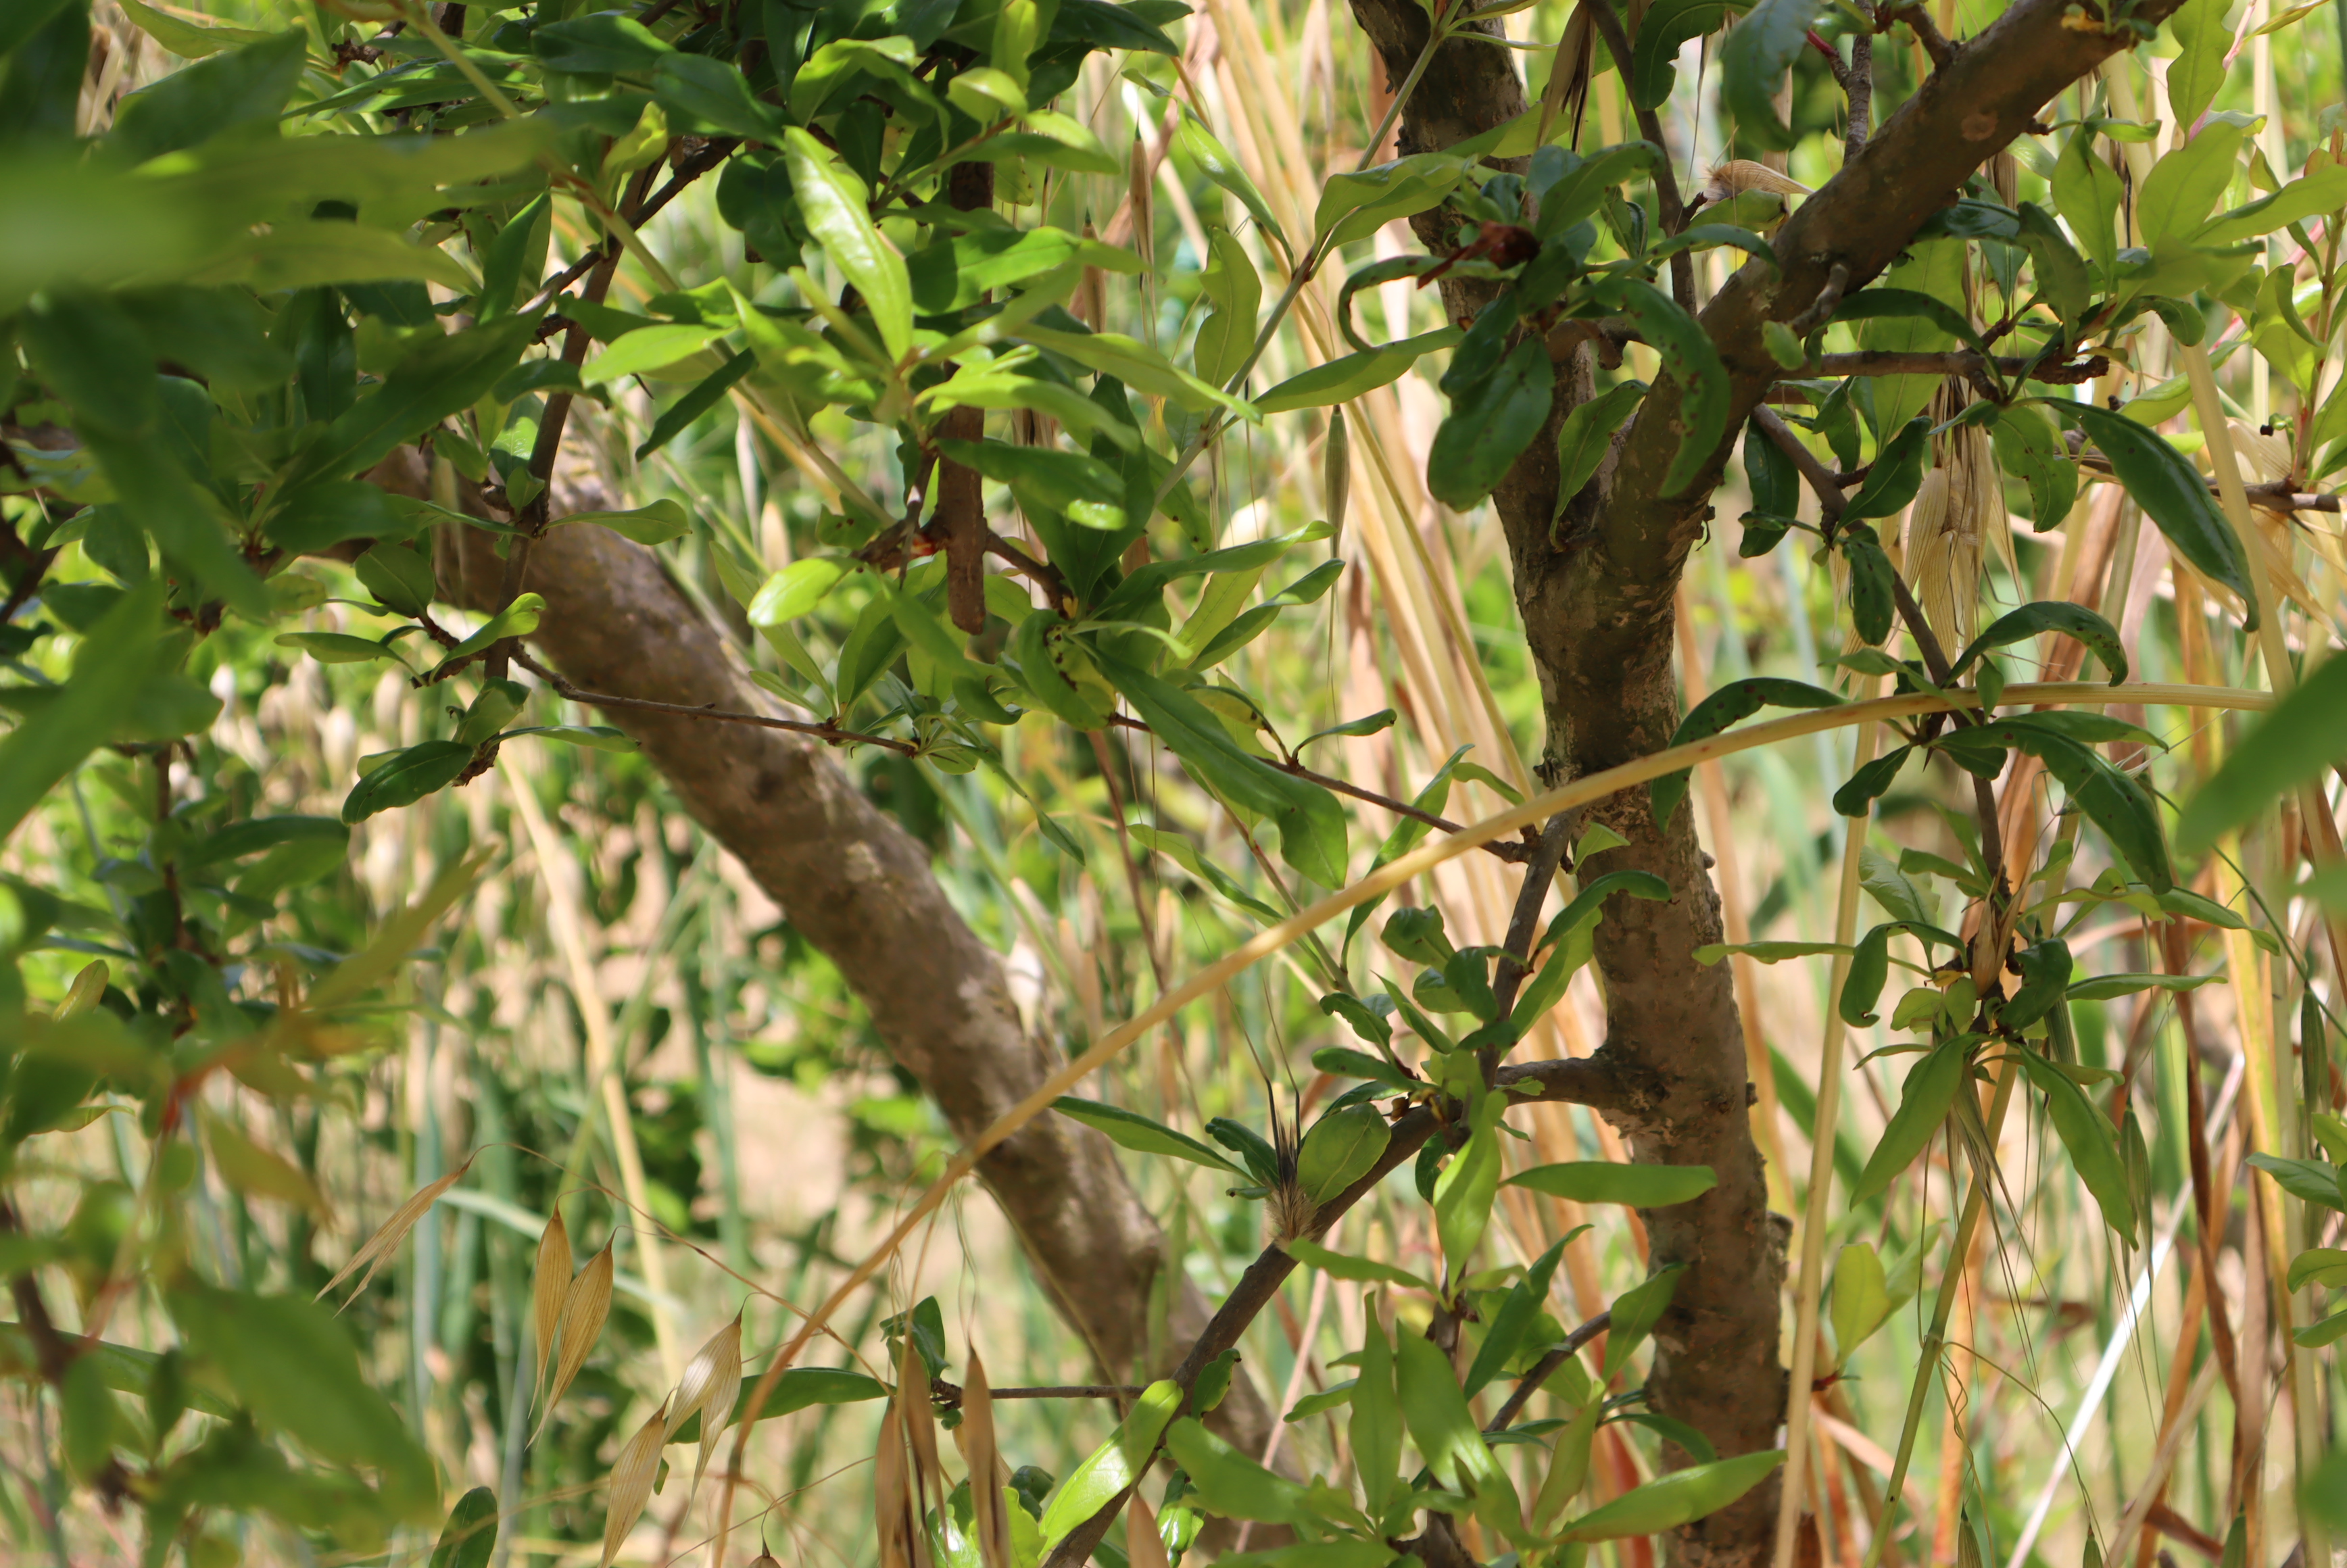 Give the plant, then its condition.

pomegranate, aphids, coniella granati
